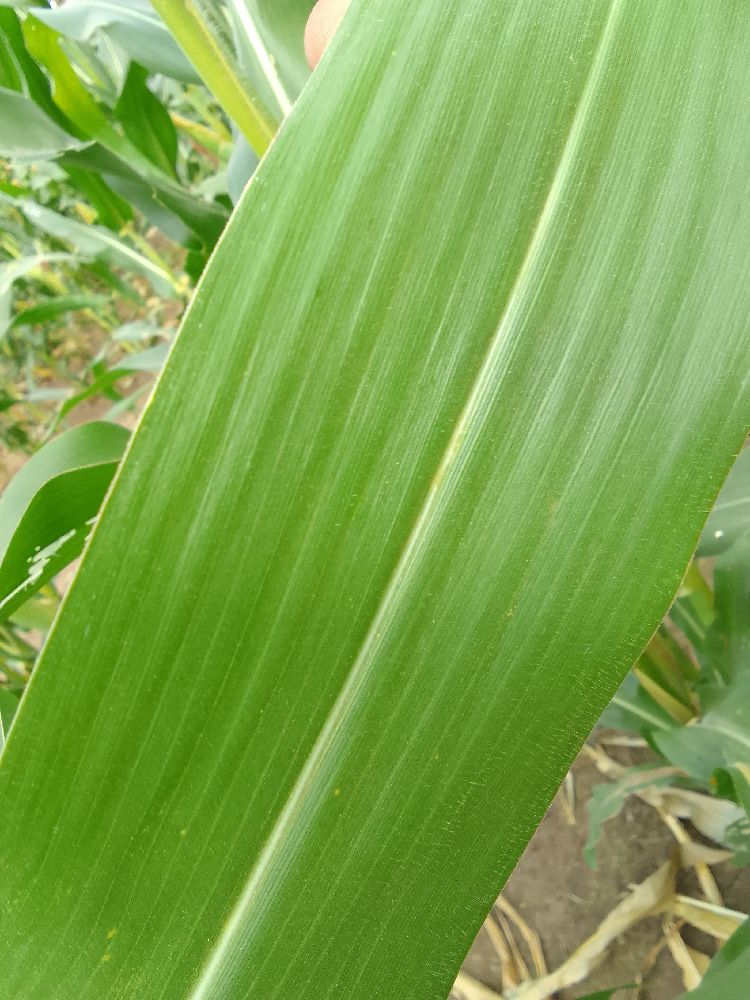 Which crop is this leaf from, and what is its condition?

maize, healthy
